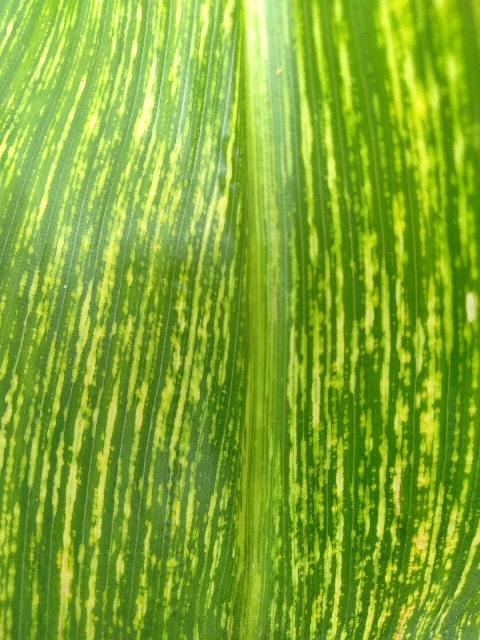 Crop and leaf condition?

maize, maize streak virus
